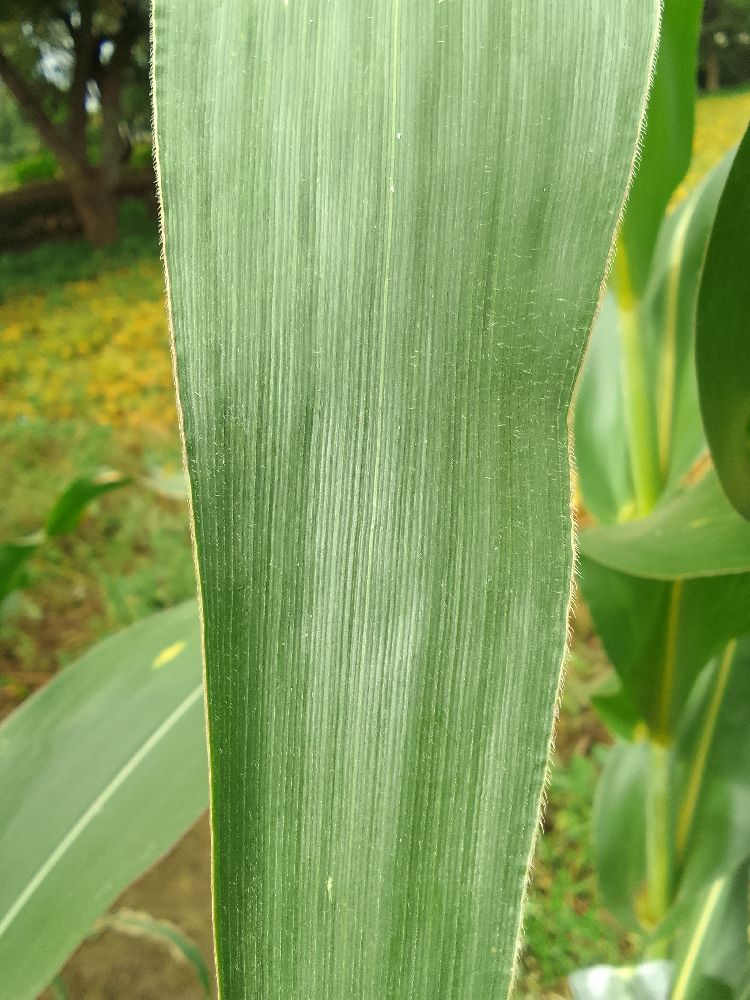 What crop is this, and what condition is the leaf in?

maize, healthy
